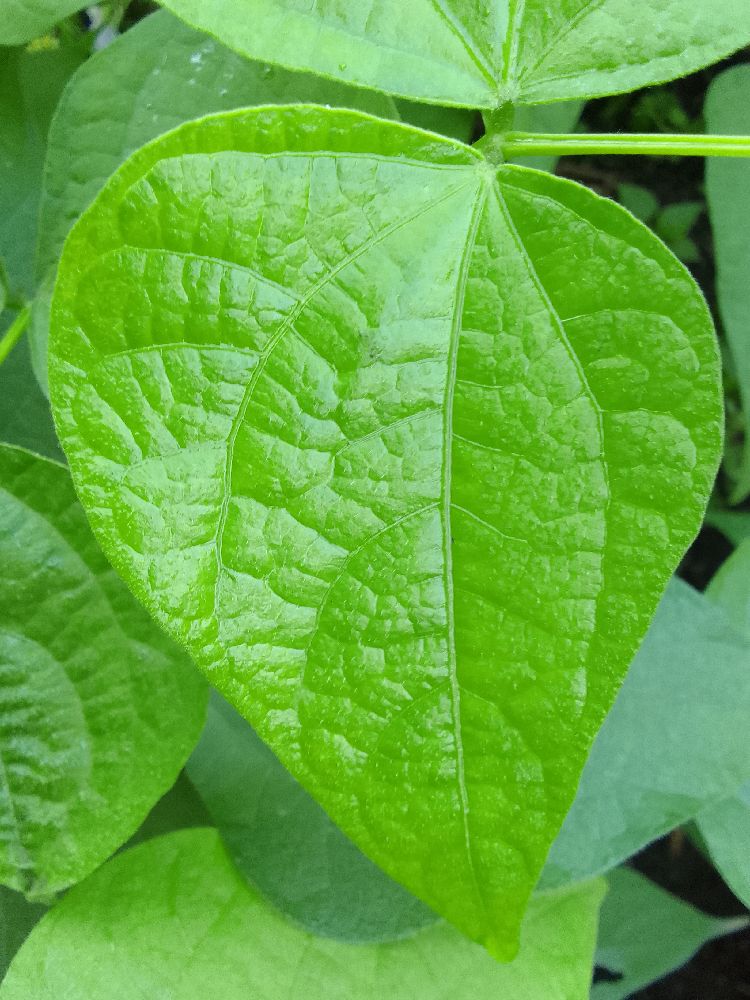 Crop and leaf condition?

common bean, healthy
